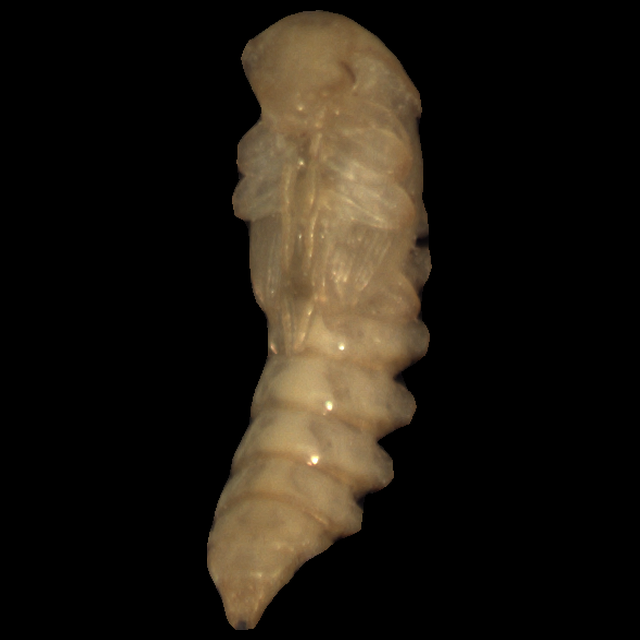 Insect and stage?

mealworm pupa
